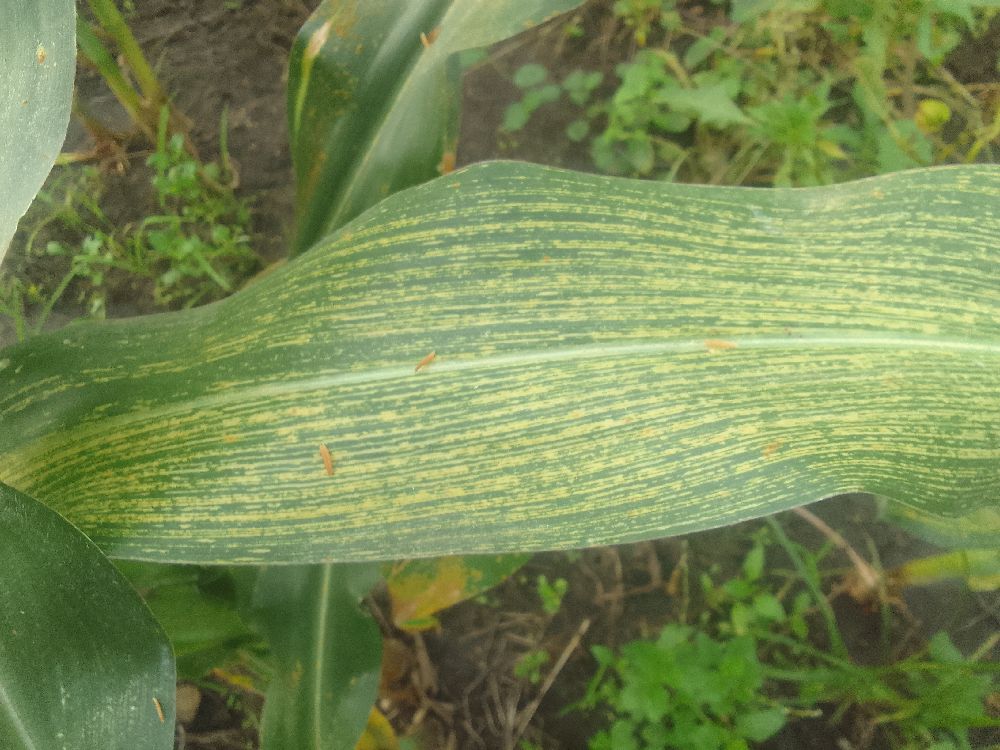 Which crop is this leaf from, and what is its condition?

maize, maize streak virus
